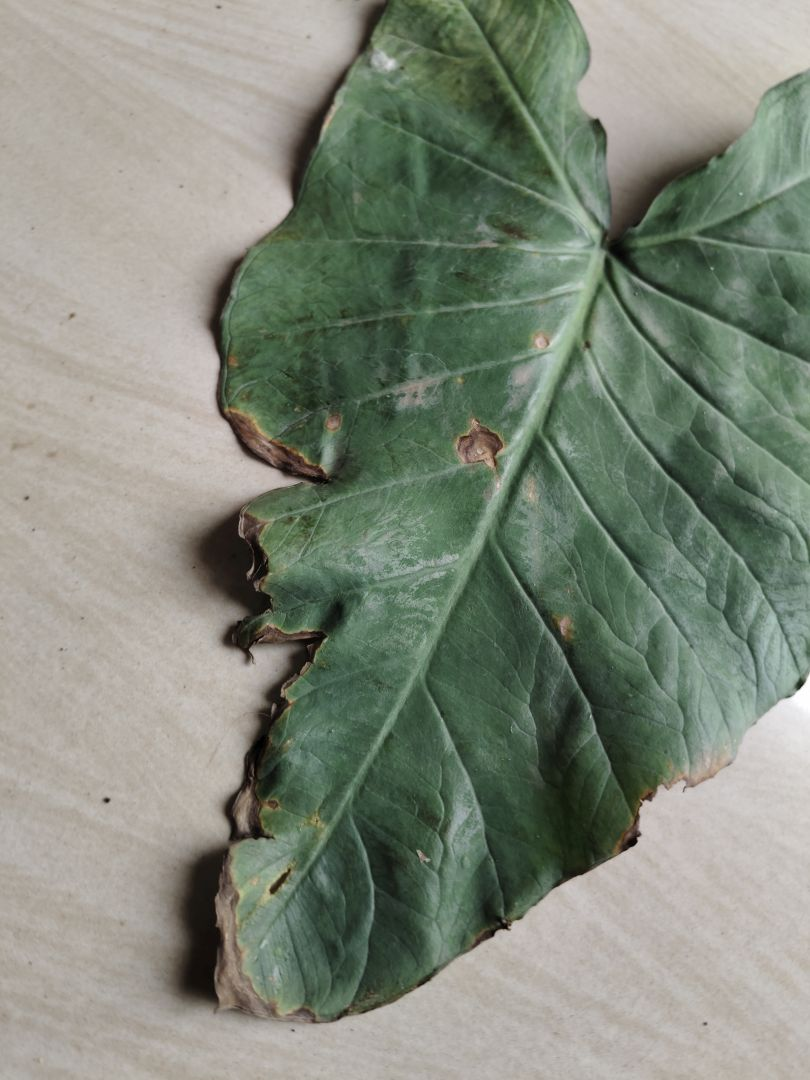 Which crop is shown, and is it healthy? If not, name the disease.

taro, leaf blight
